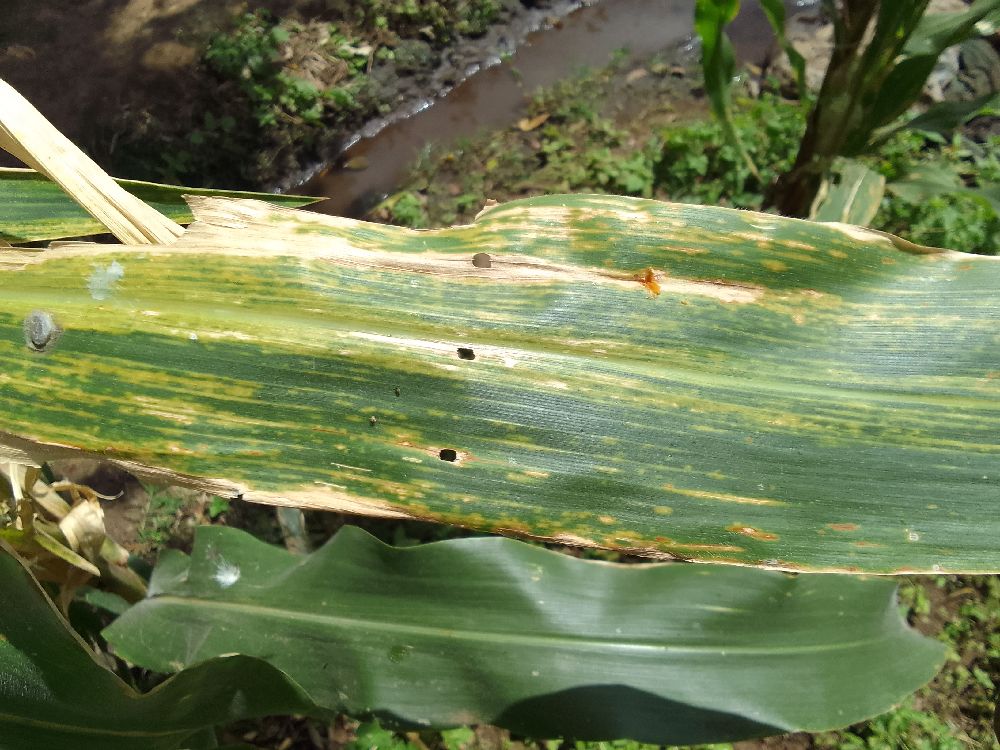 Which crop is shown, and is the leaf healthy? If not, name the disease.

maize, maize lethal necrosis
